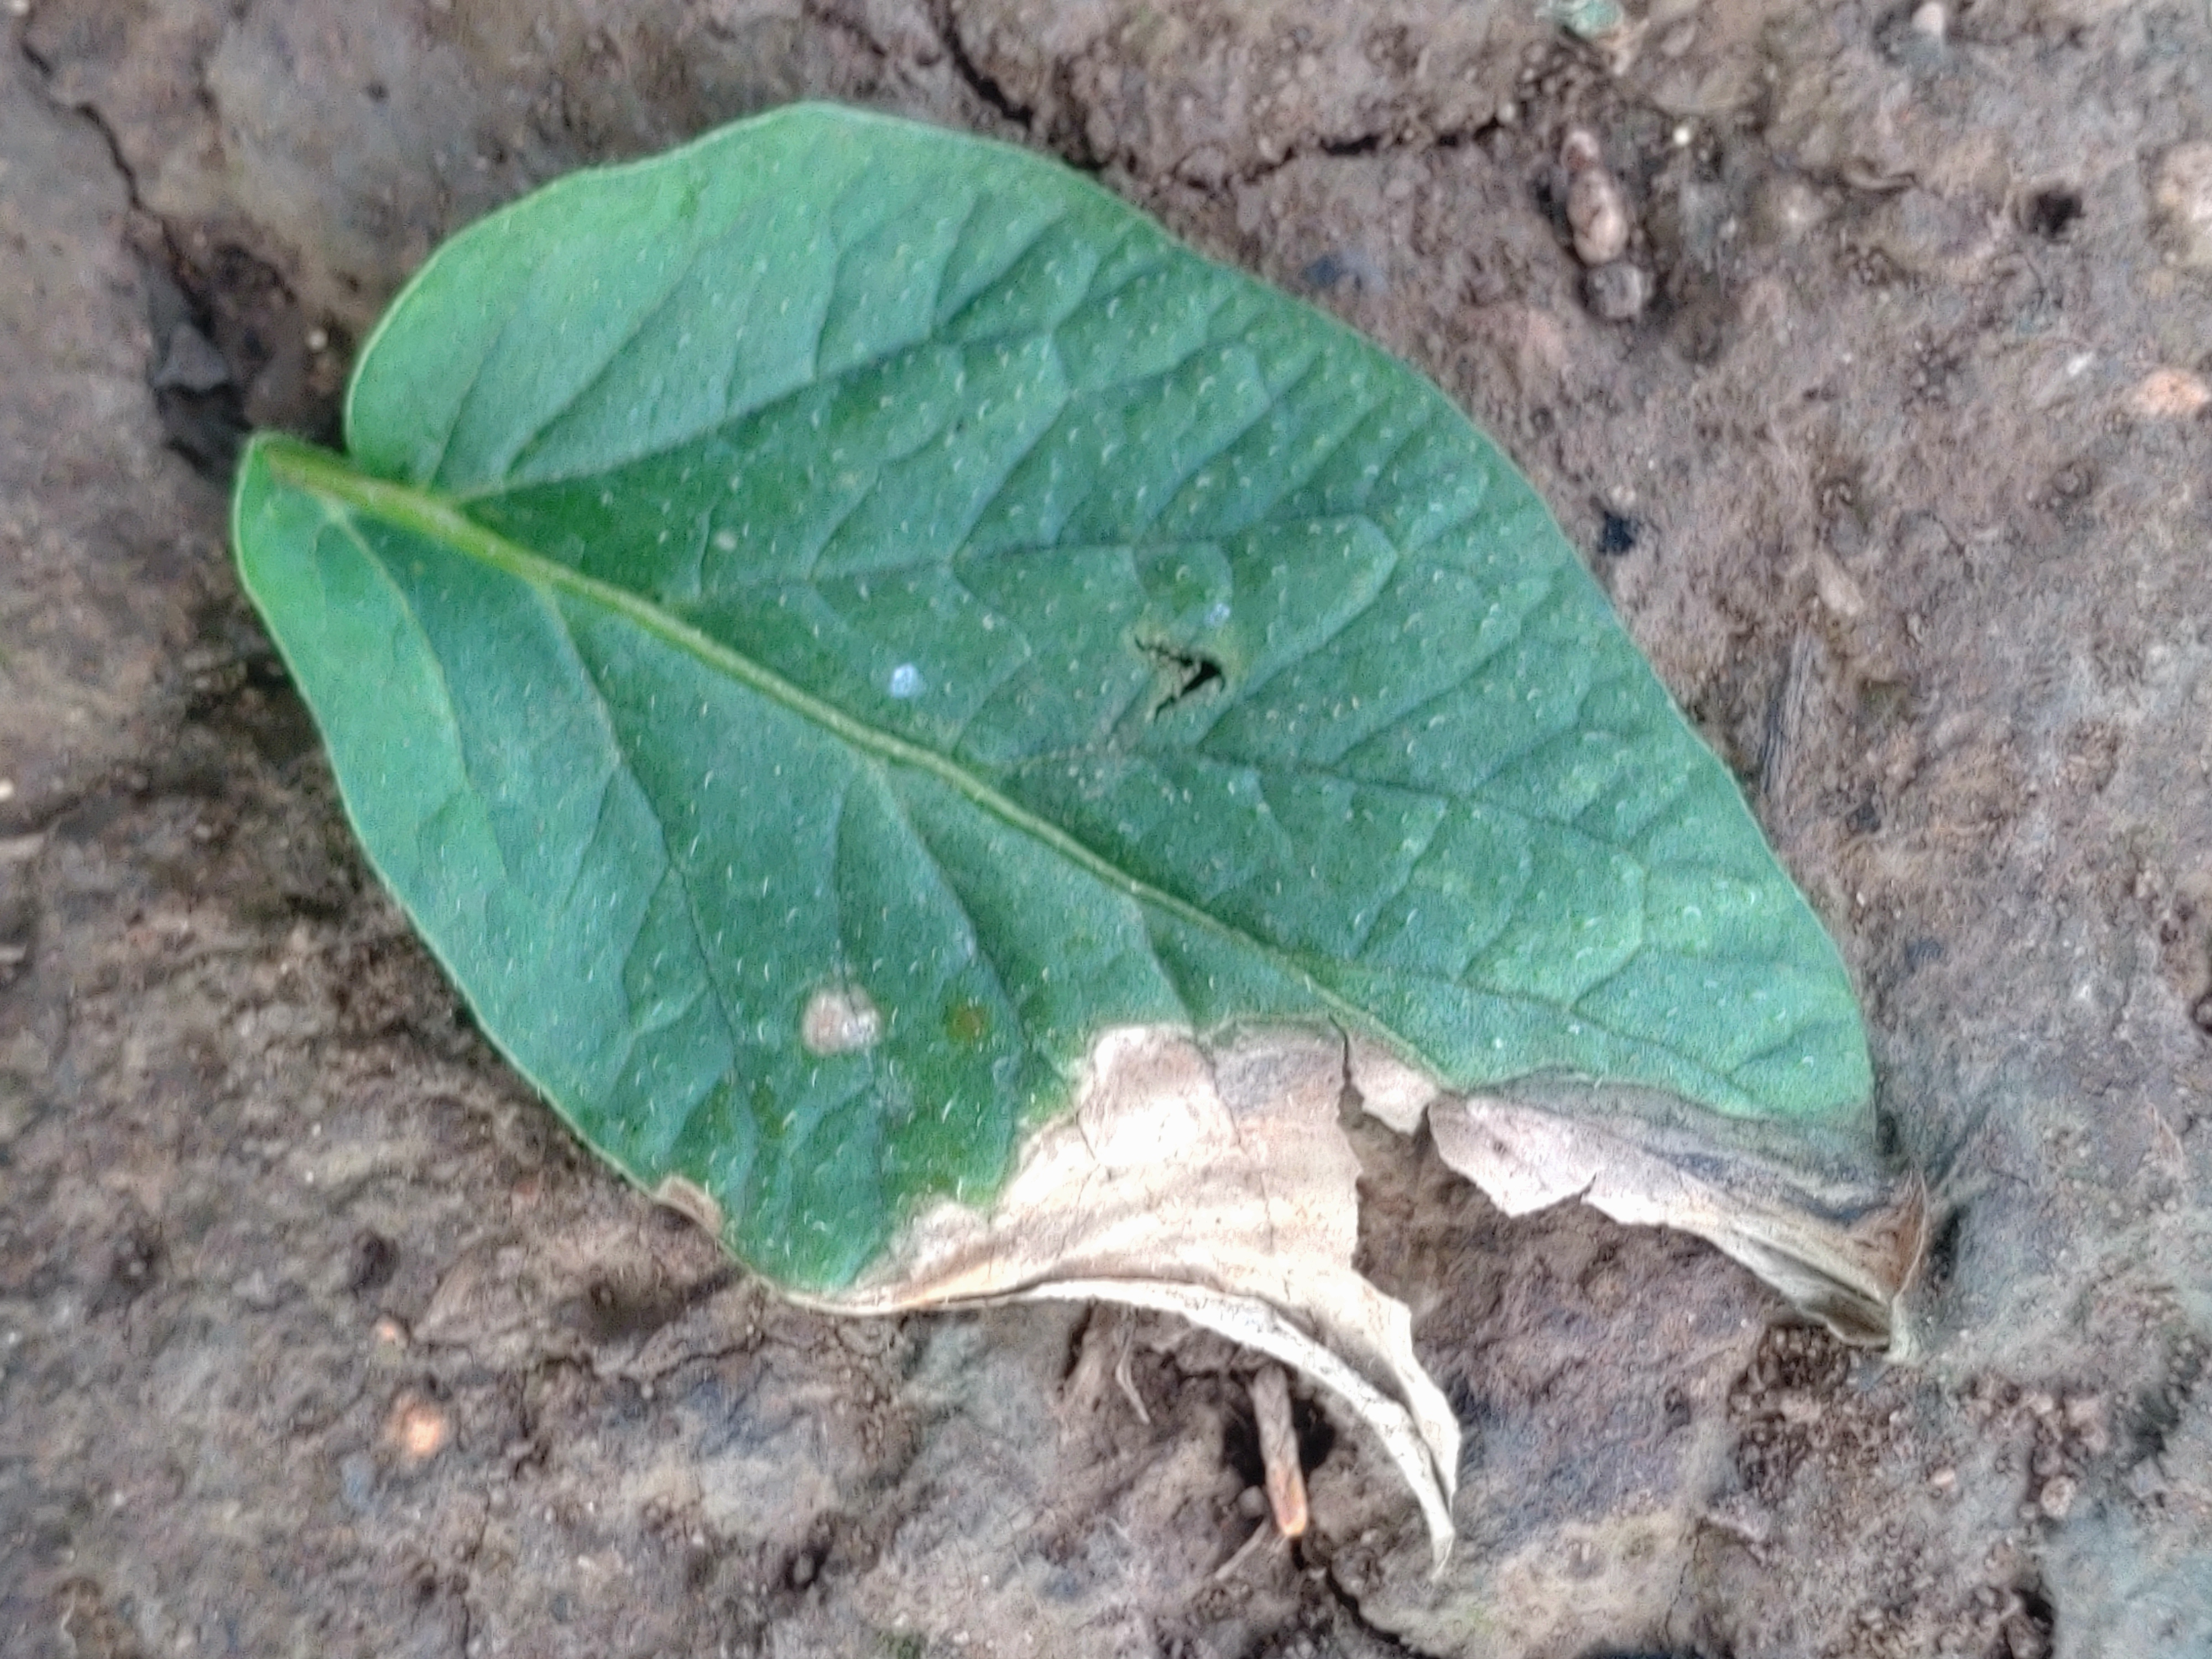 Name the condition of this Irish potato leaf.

early blight
